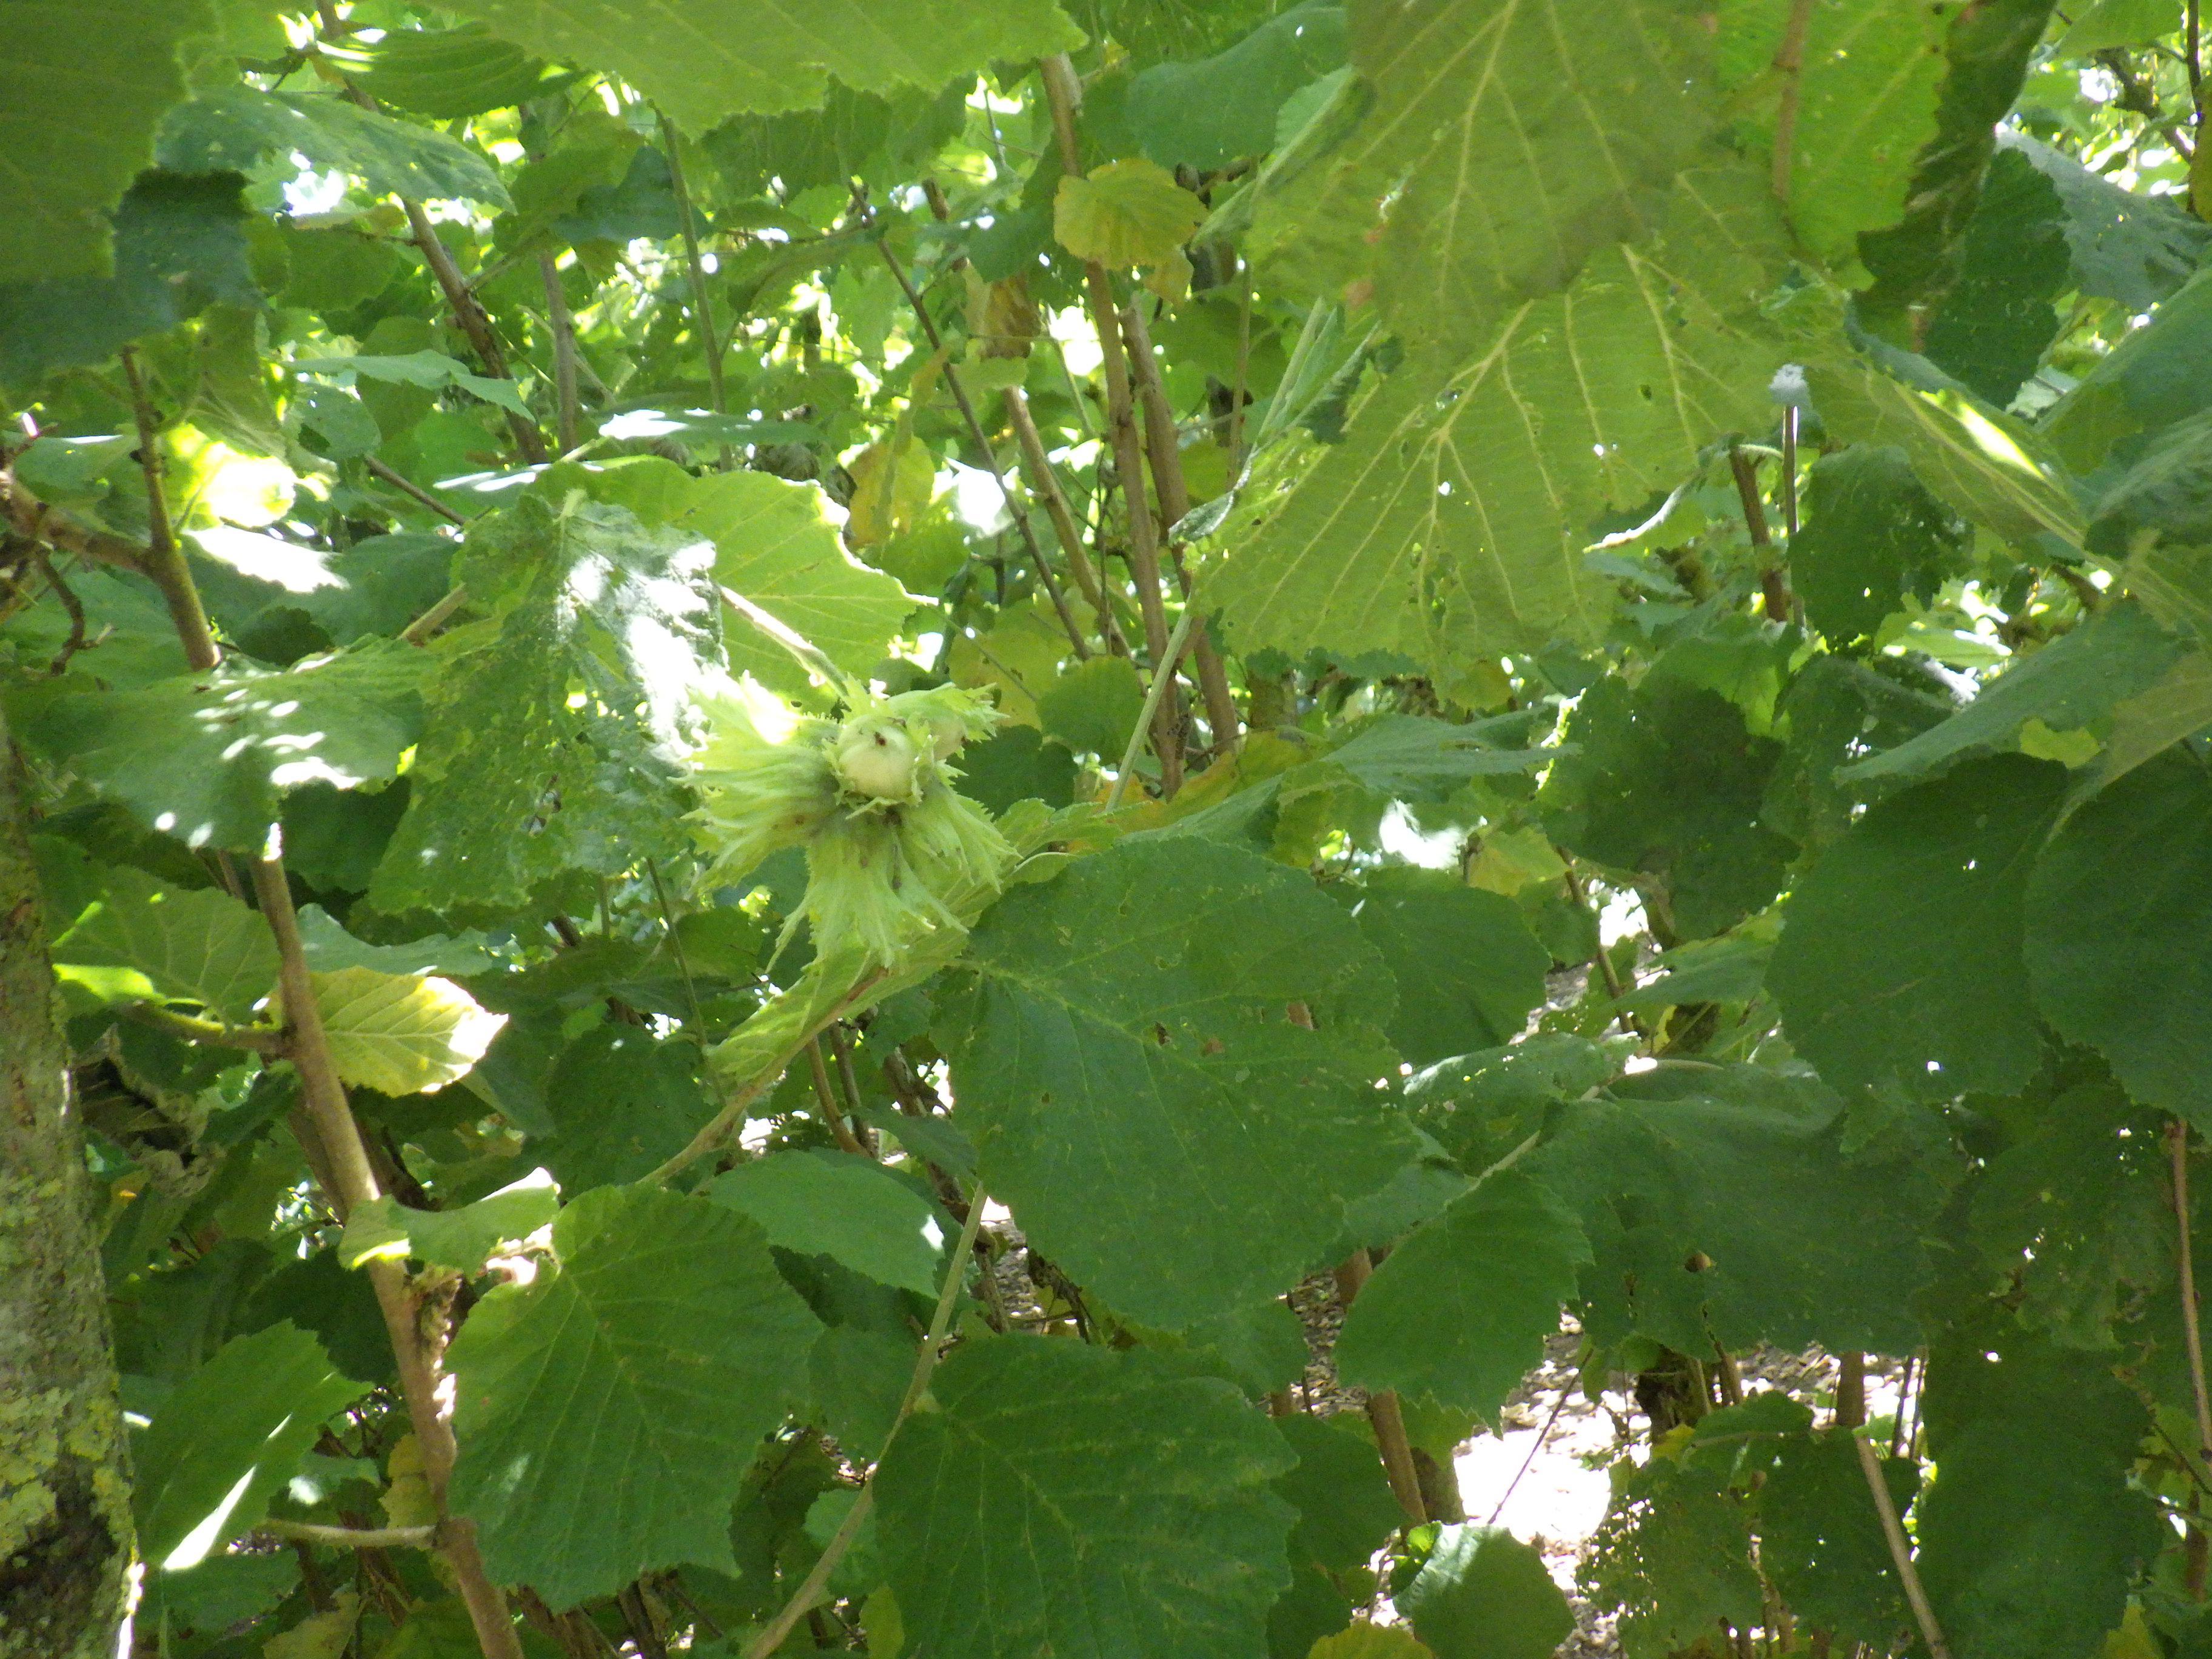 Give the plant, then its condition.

hazel, bacterial spot, phytophagous
